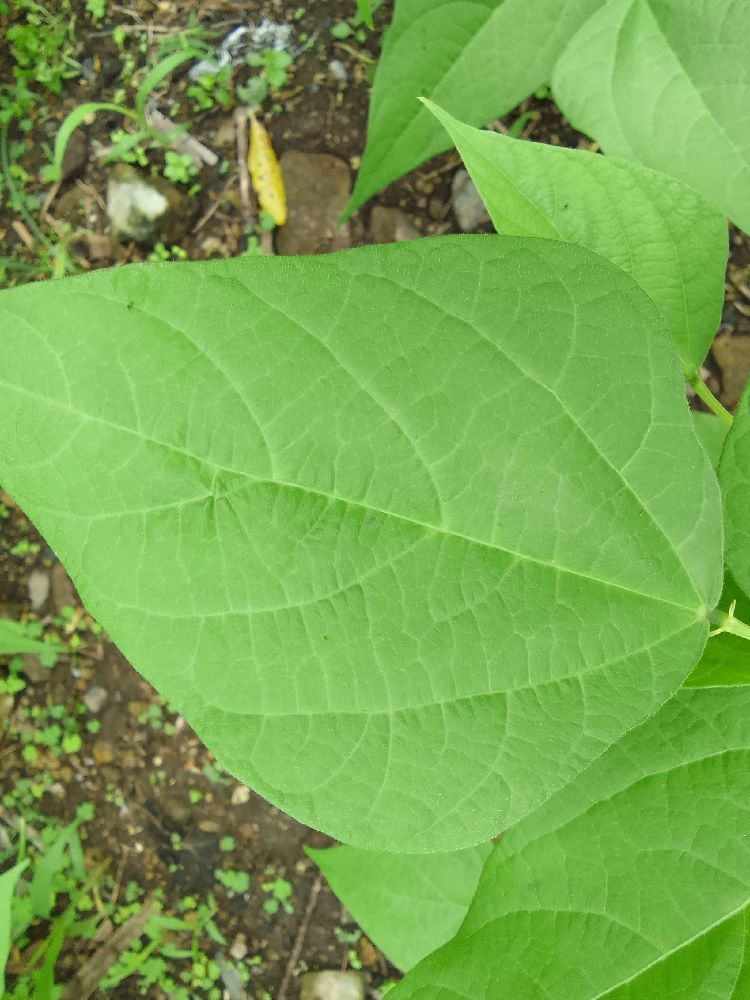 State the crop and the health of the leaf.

common bean, healthy
